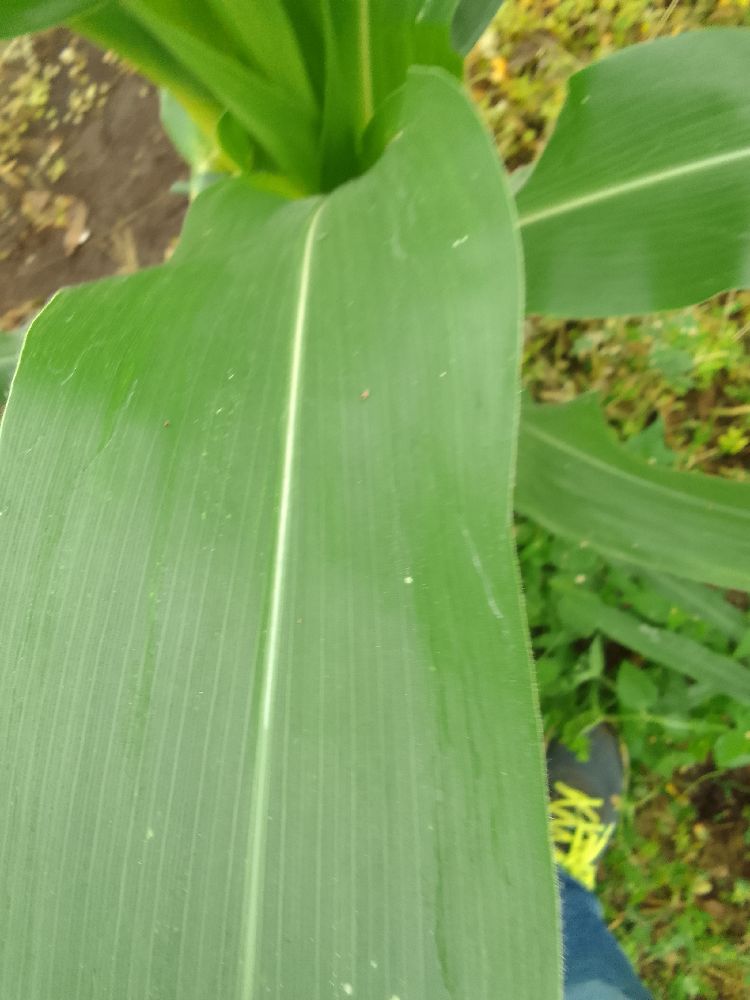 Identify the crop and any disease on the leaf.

maize, healthy
